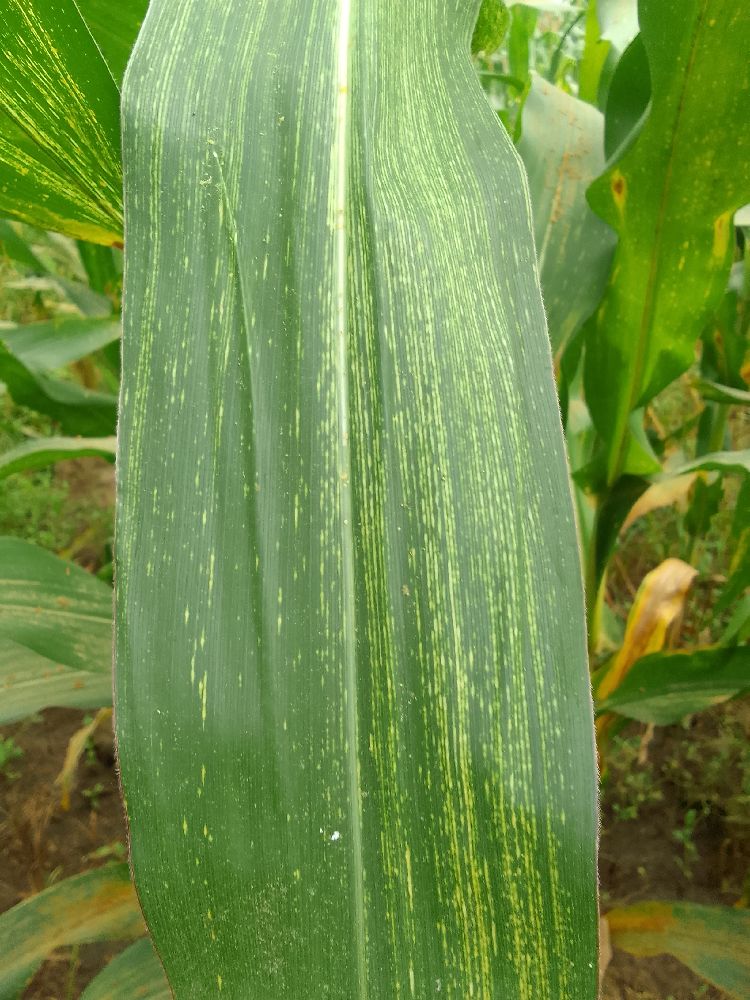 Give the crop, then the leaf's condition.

maize, maize streak virus
